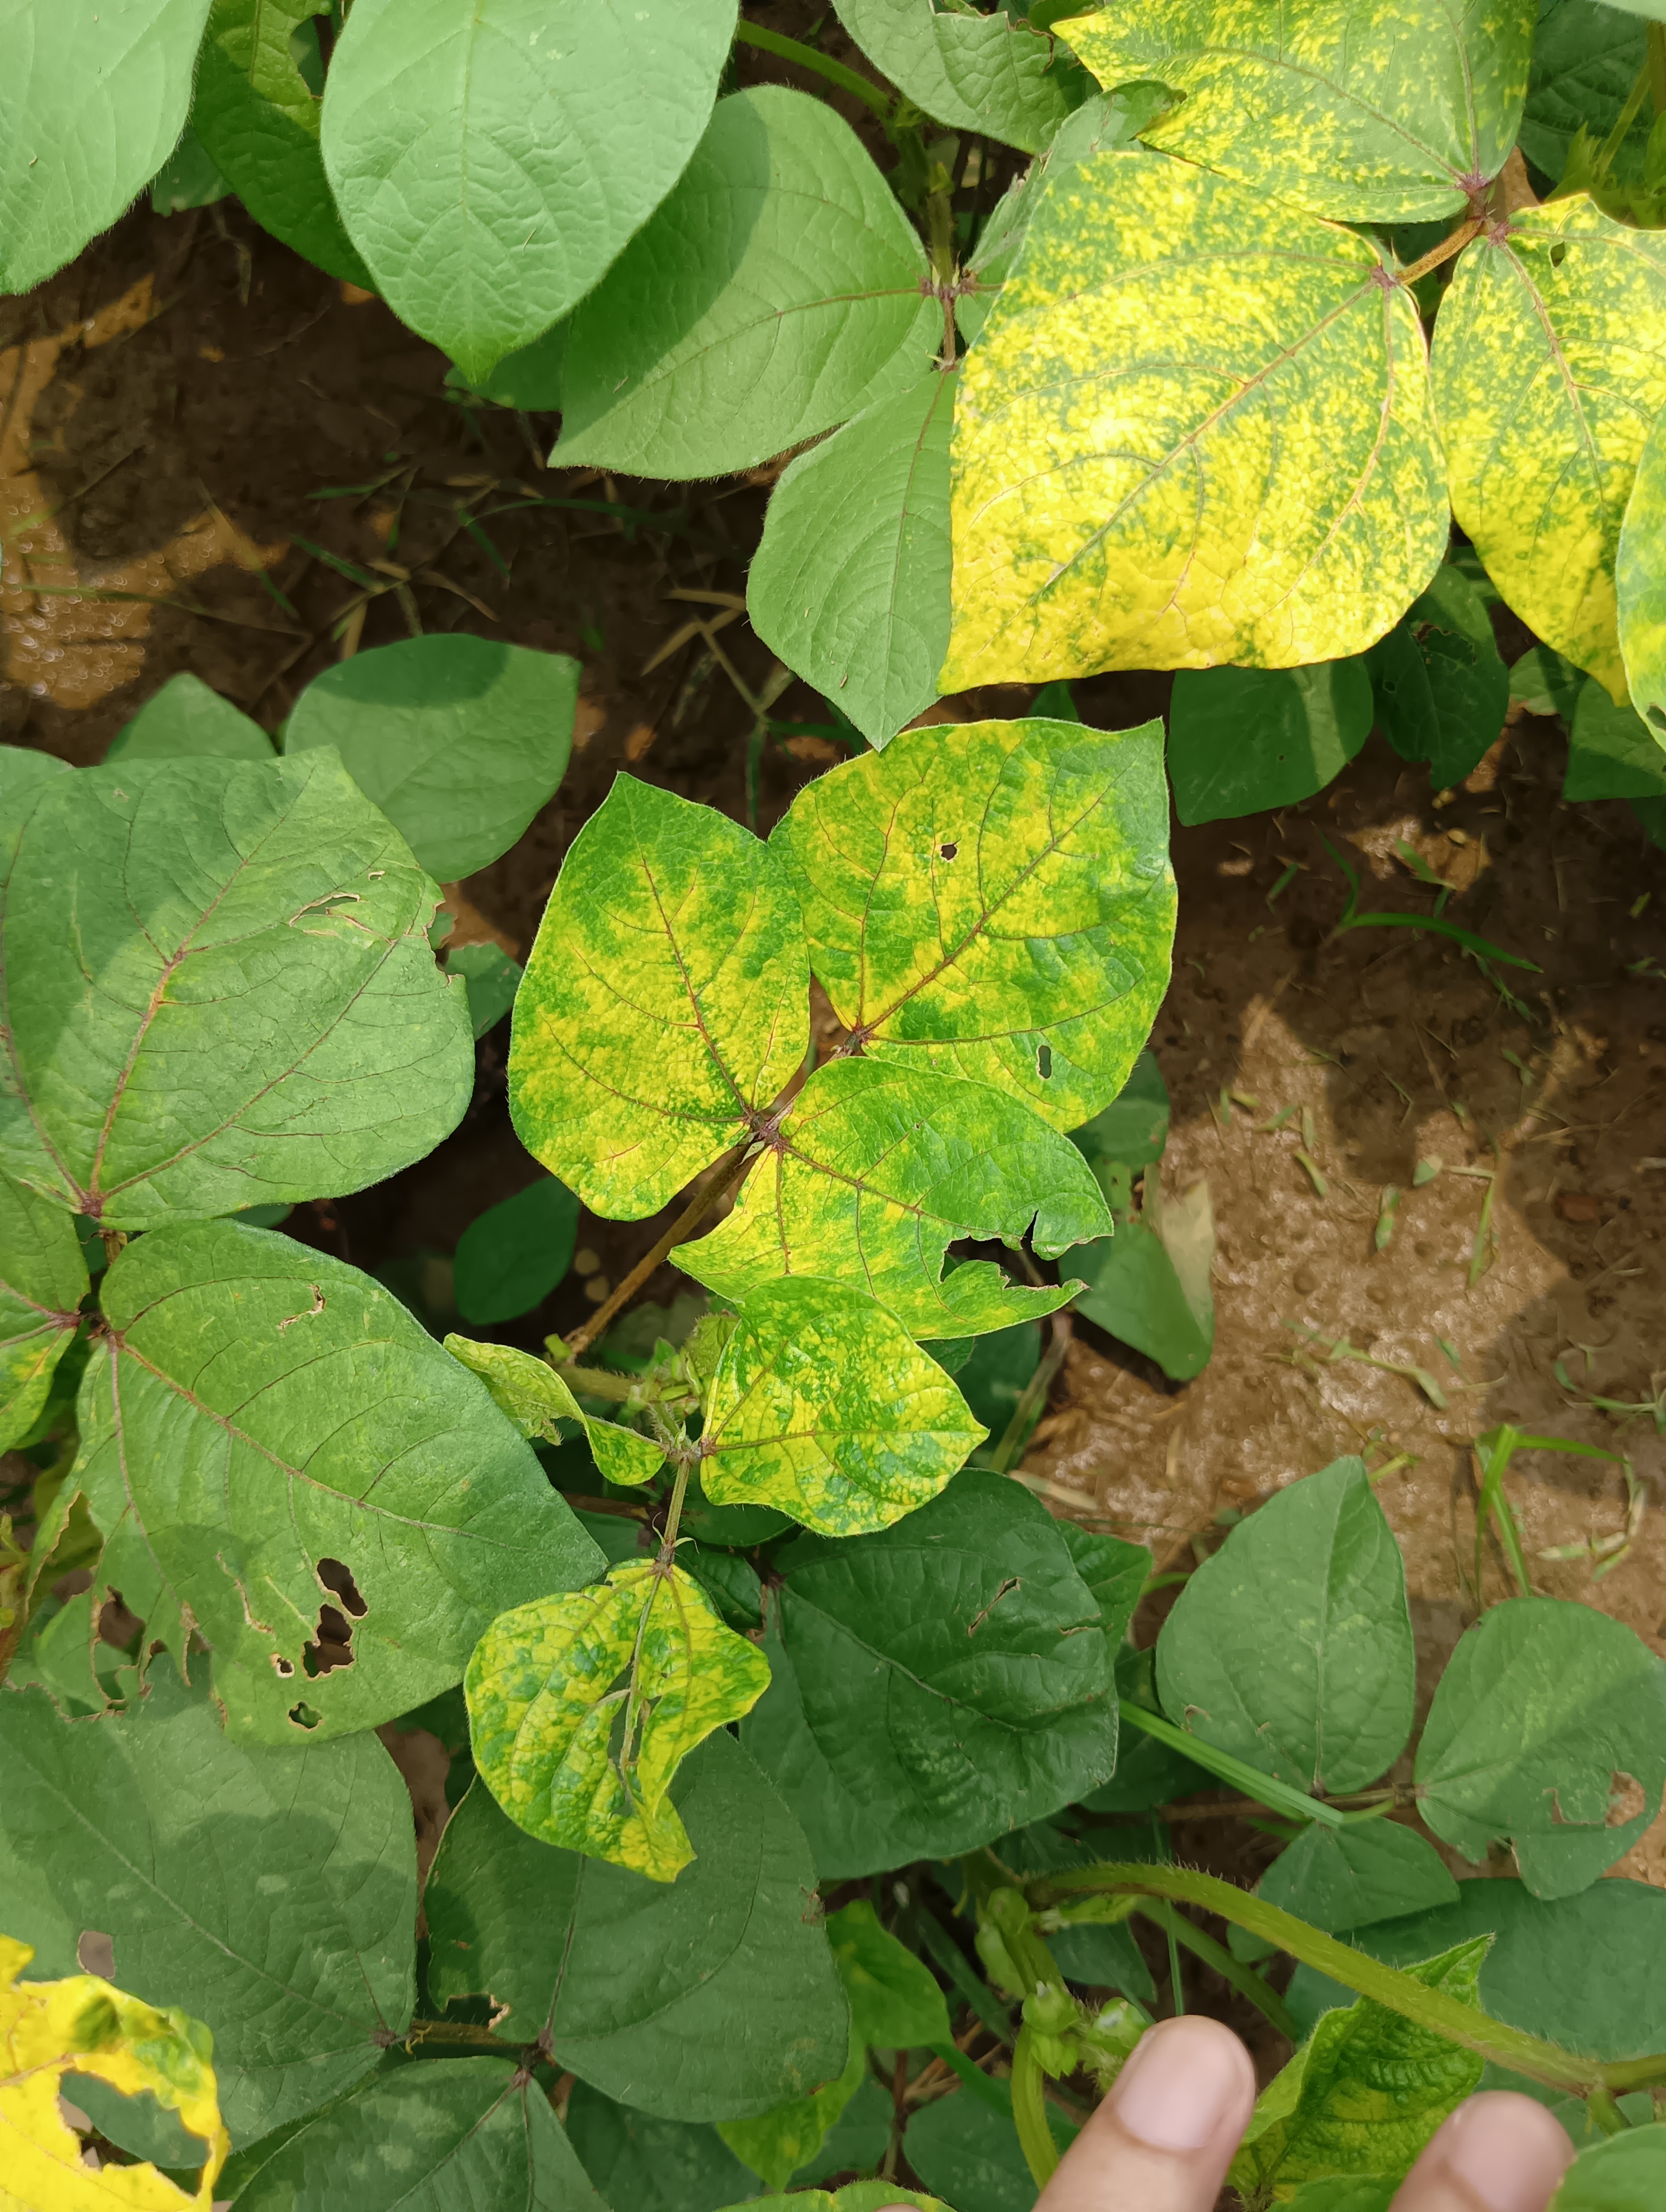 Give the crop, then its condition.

mungbean, yellow mosaic
